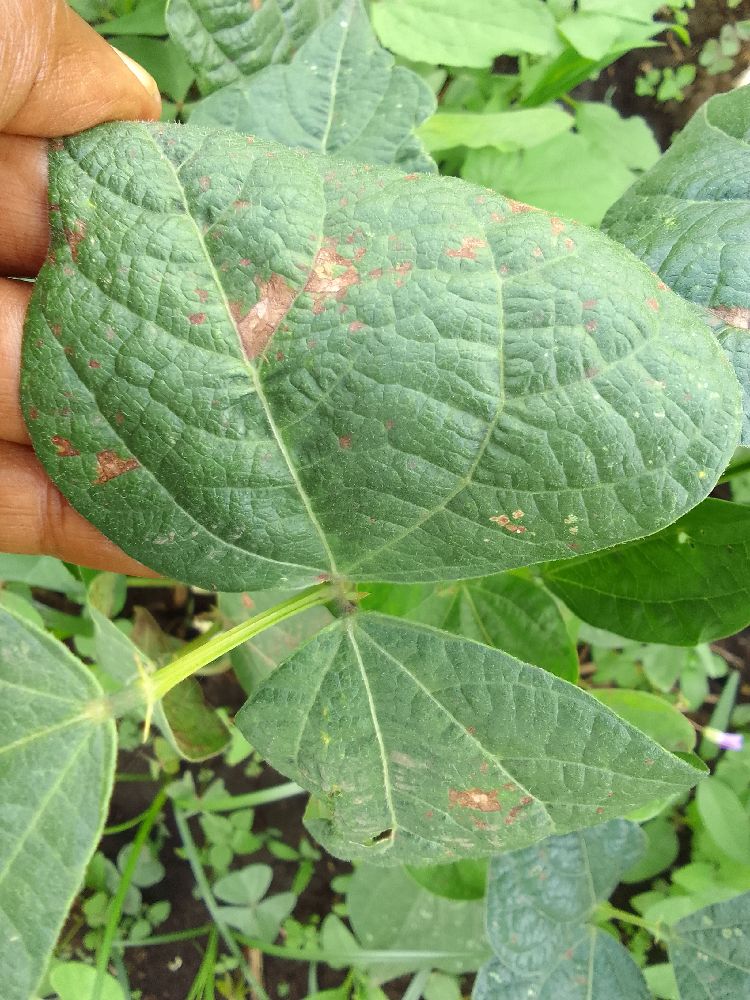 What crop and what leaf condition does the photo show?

common bean, bean anthracnose
